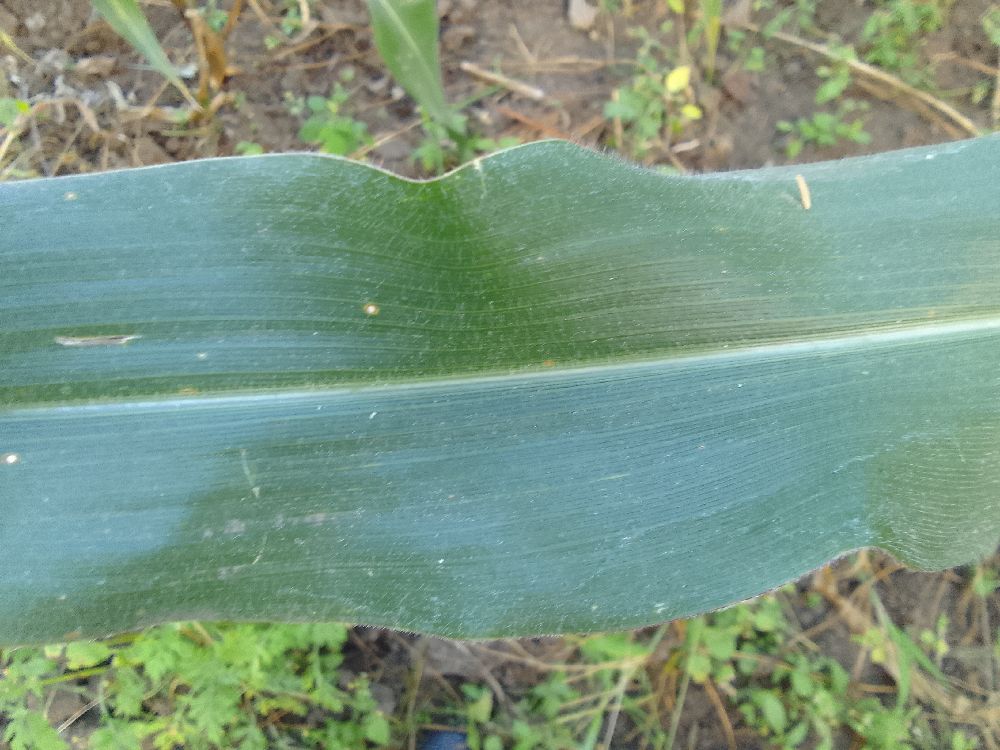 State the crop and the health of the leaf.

maize, healthy
